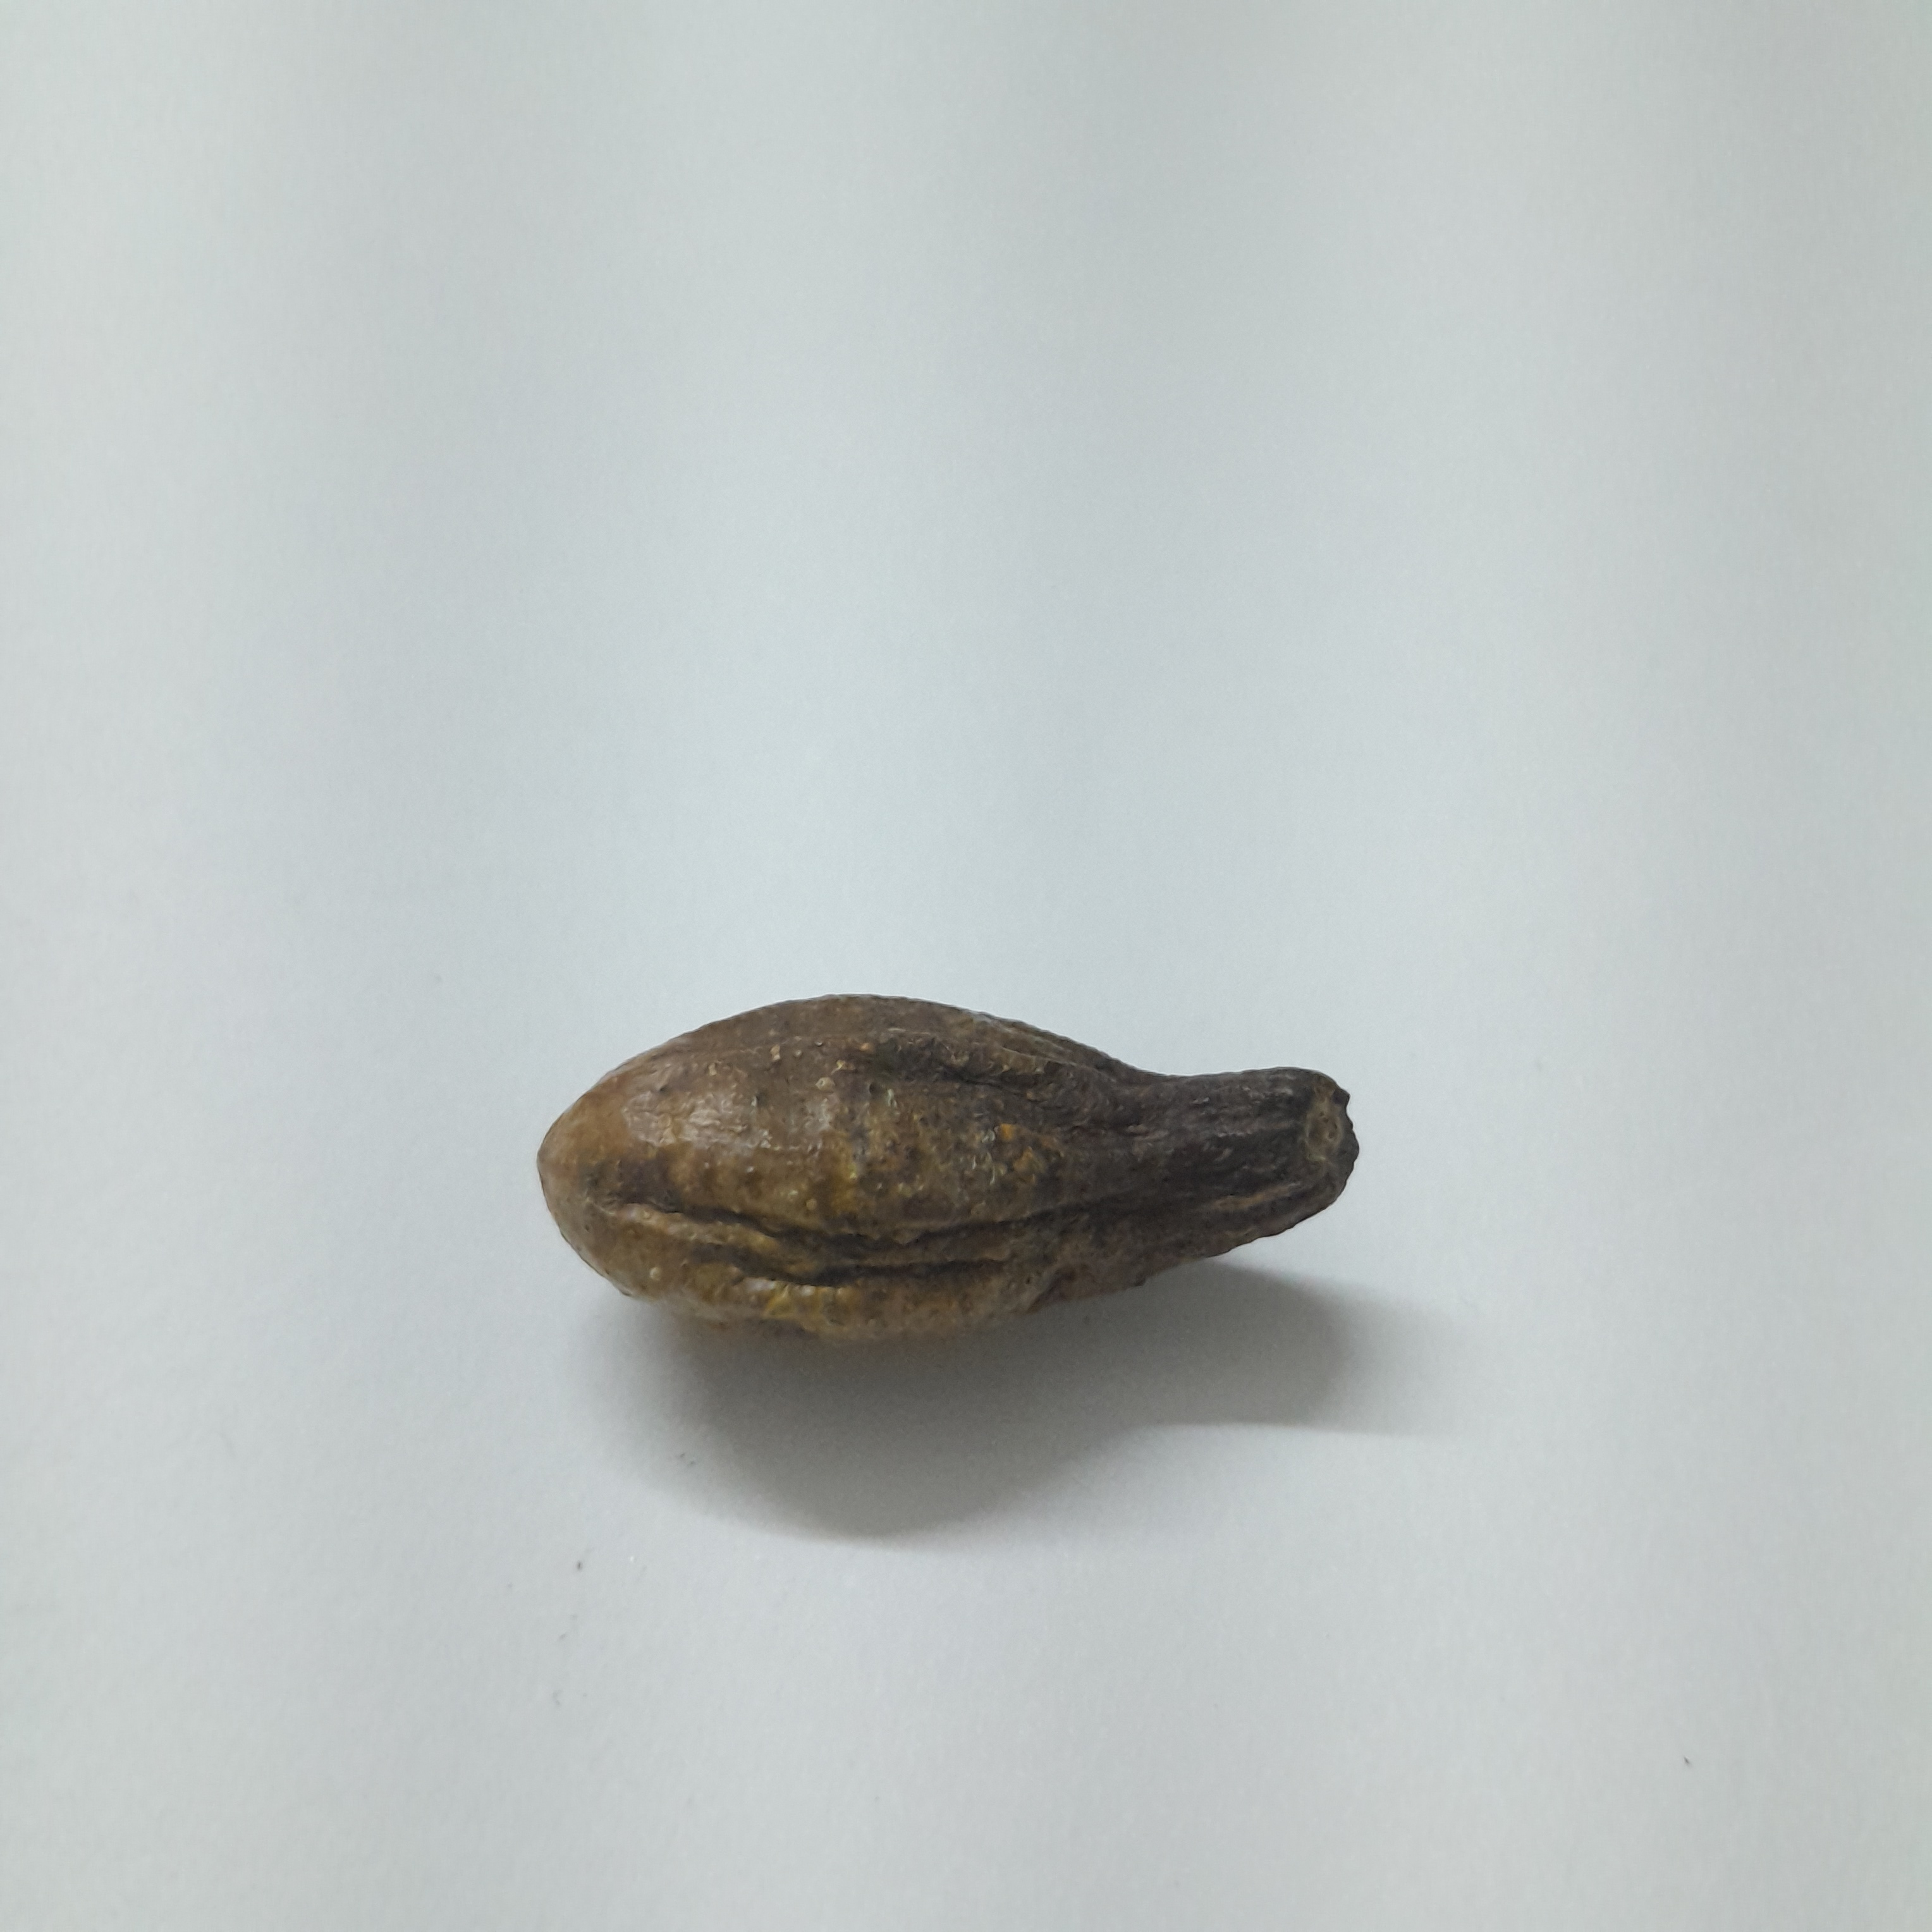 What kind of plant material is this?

hirdaa
